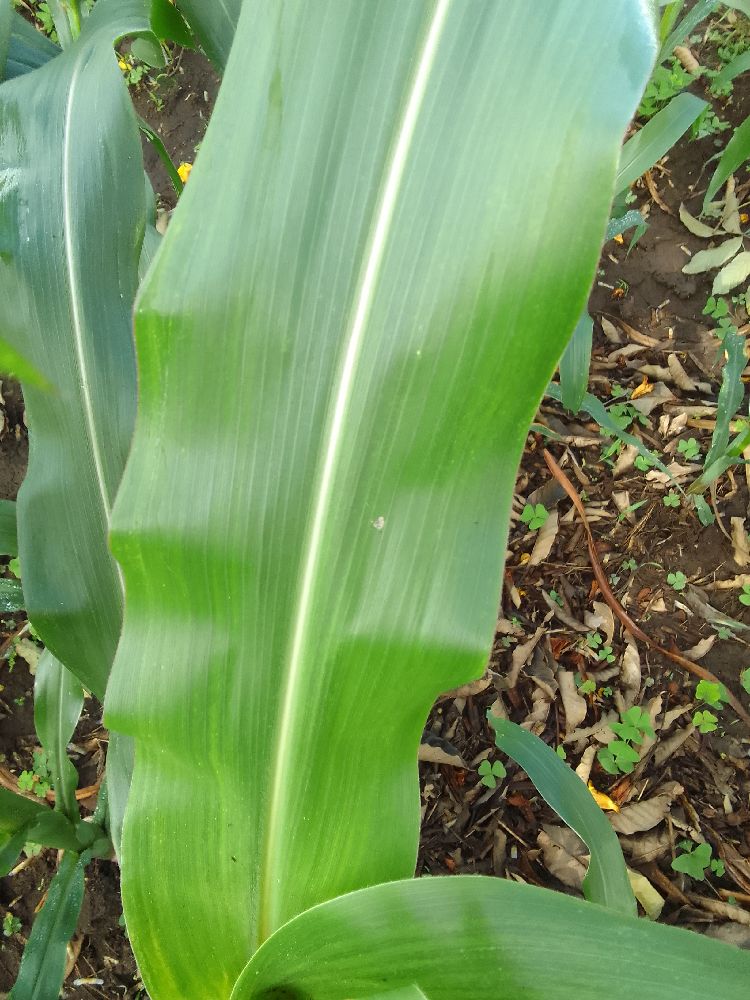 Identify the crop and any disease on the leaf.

maize, healthy
